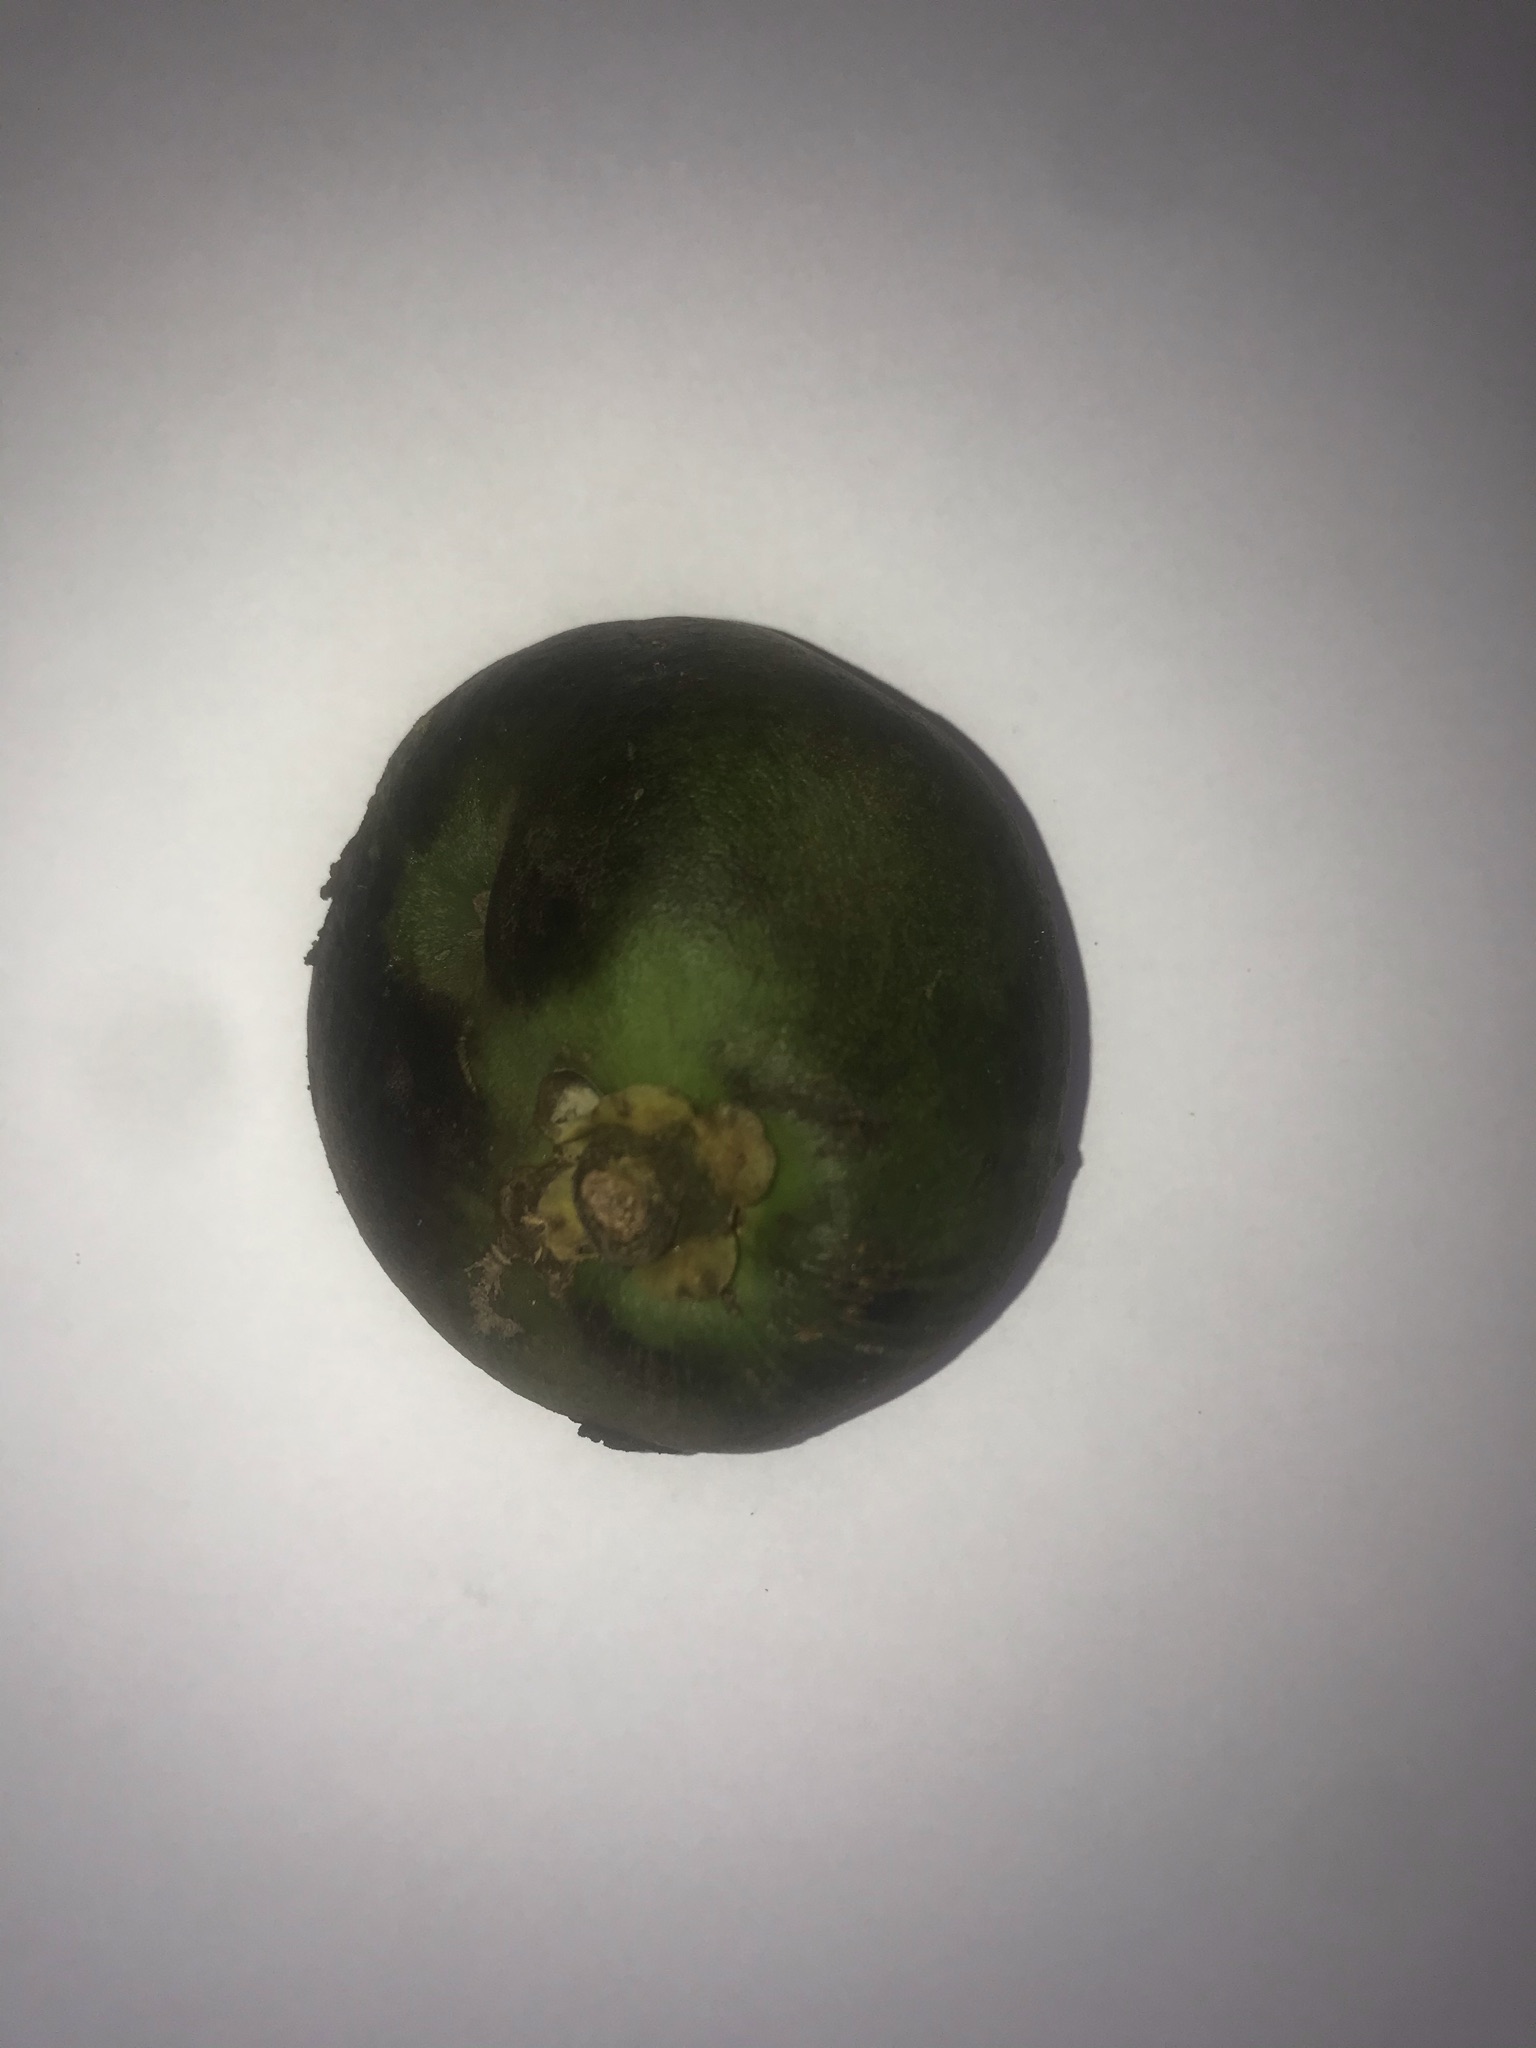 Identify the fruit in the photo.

pequi
